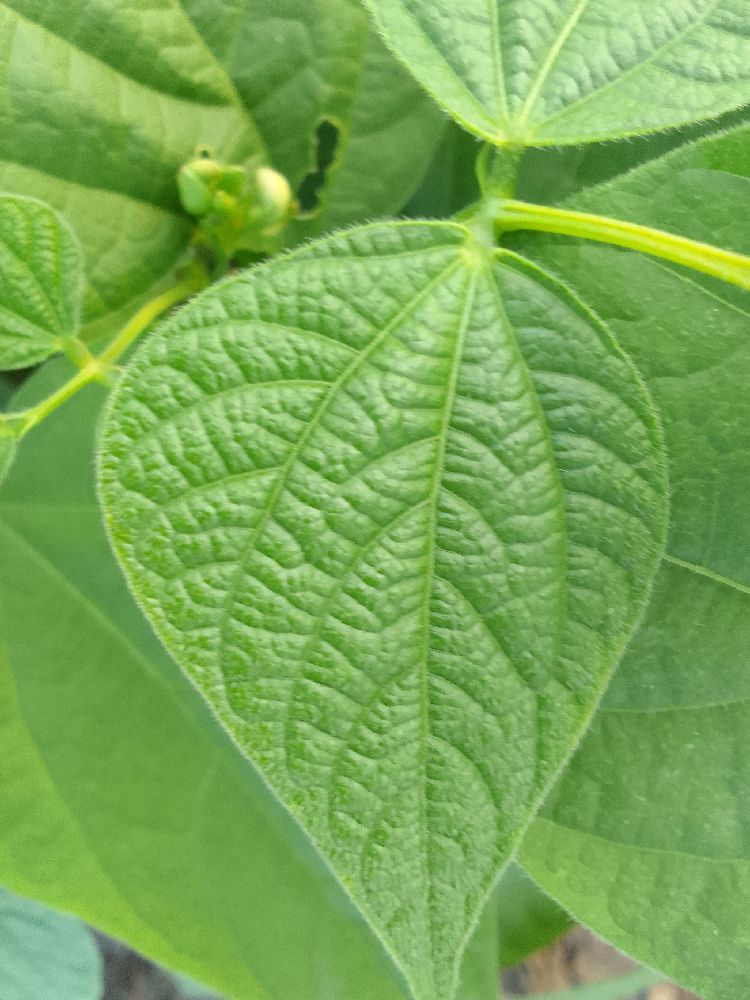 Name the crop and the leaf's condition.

common bean, healthy
